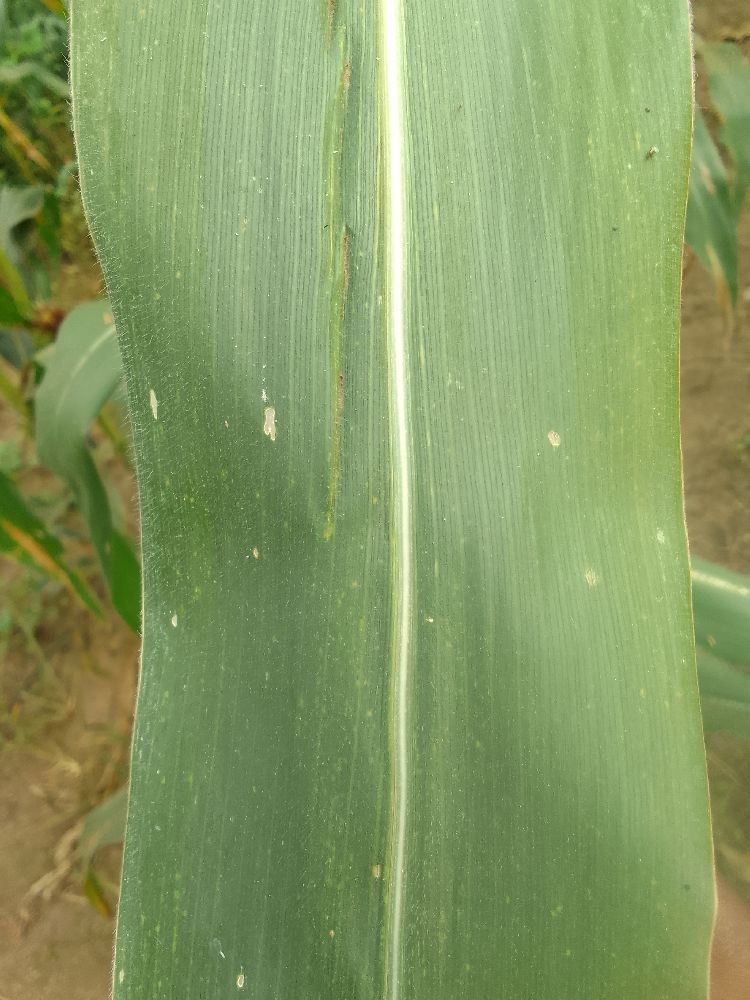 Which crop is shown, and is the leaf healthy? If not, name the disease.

maize, healthy
